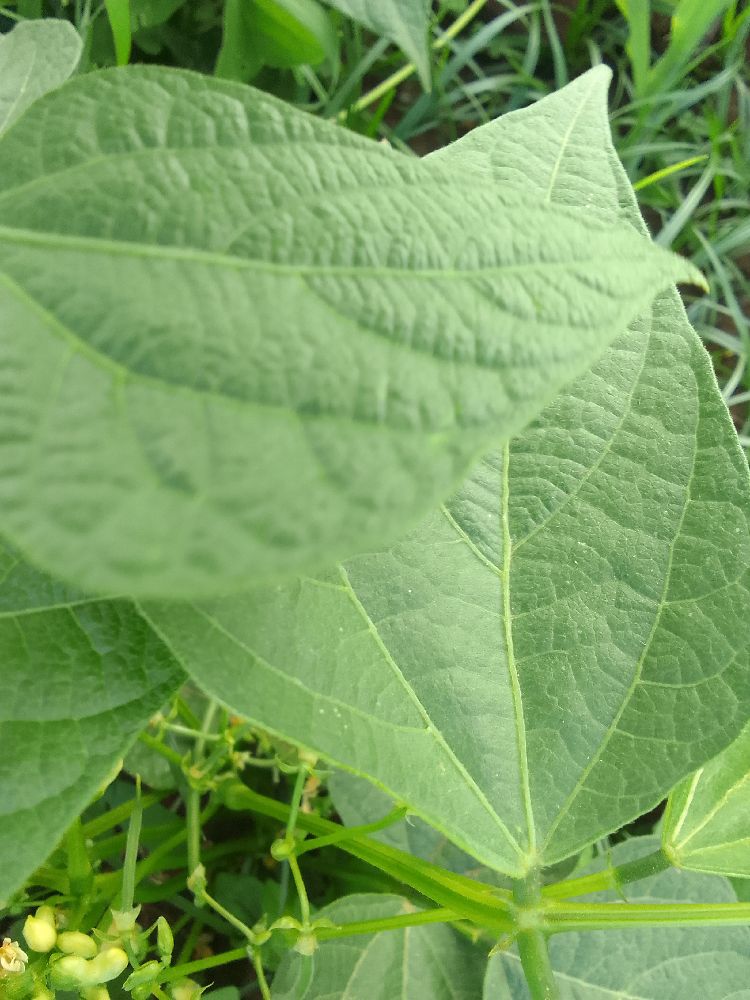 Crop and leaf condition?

common bean, healthy
